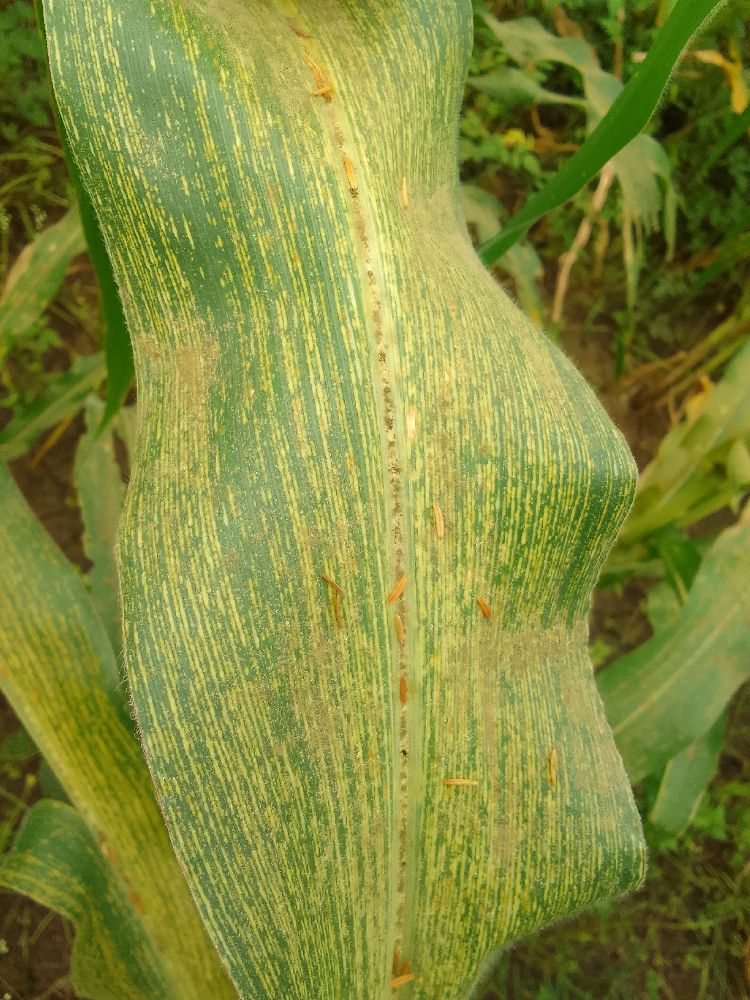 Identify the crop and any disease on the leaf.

maize, maize streak virus
